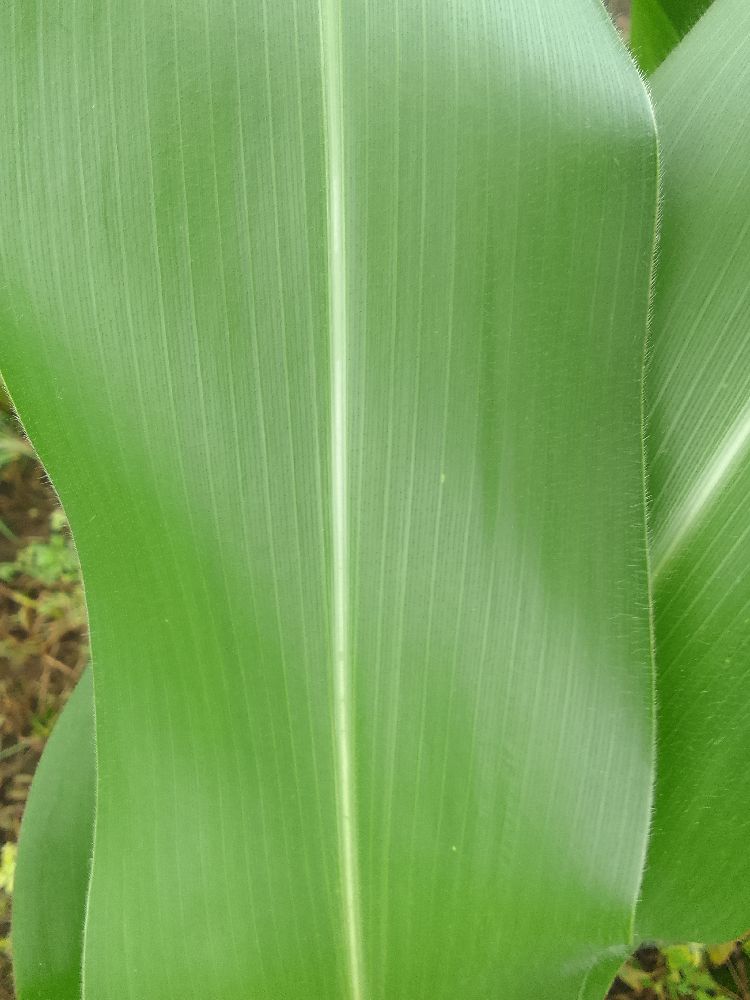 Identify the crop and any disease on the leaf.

maize, healthy
